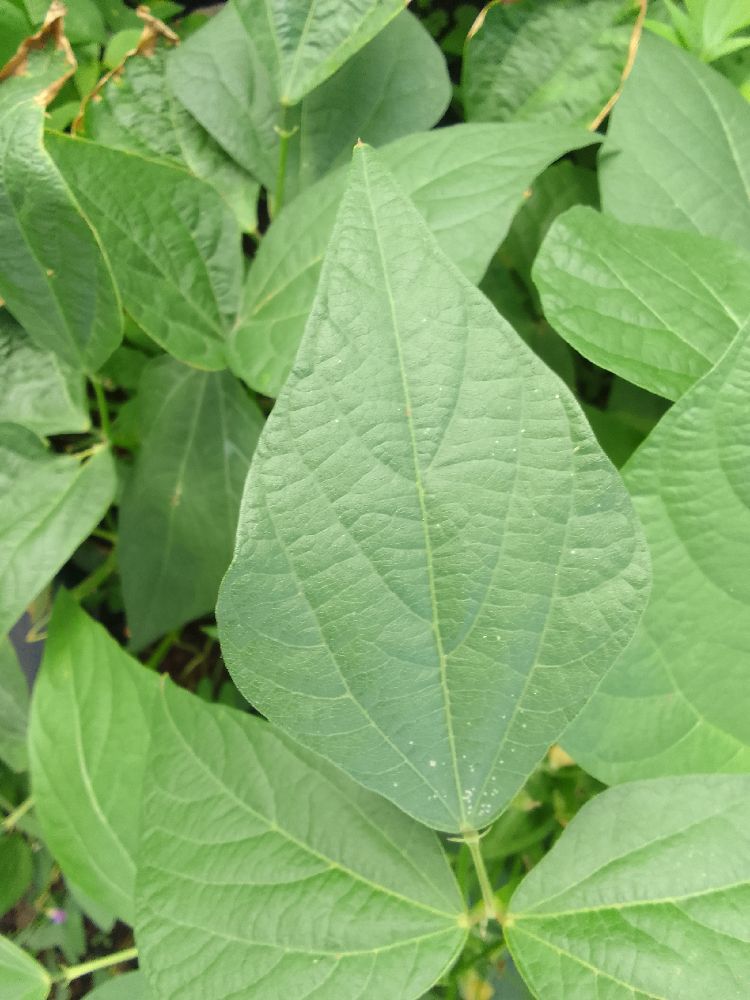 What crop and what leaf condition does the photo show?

common bean, healthy
